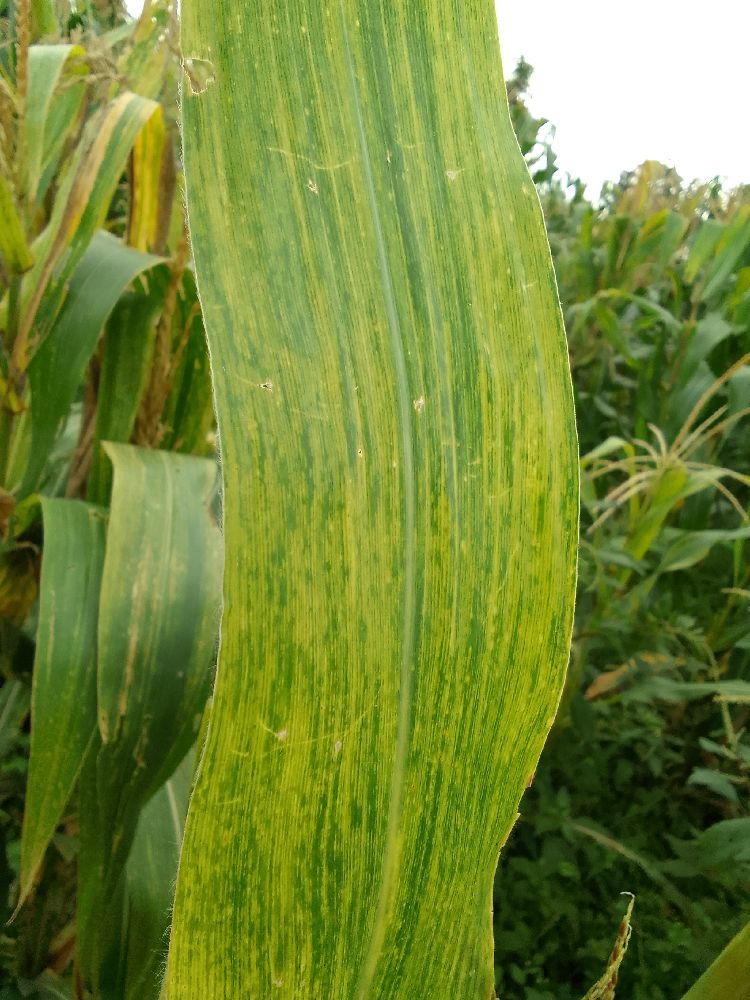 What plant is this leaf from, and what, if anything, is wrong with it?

maize, maize lethal necrosis
